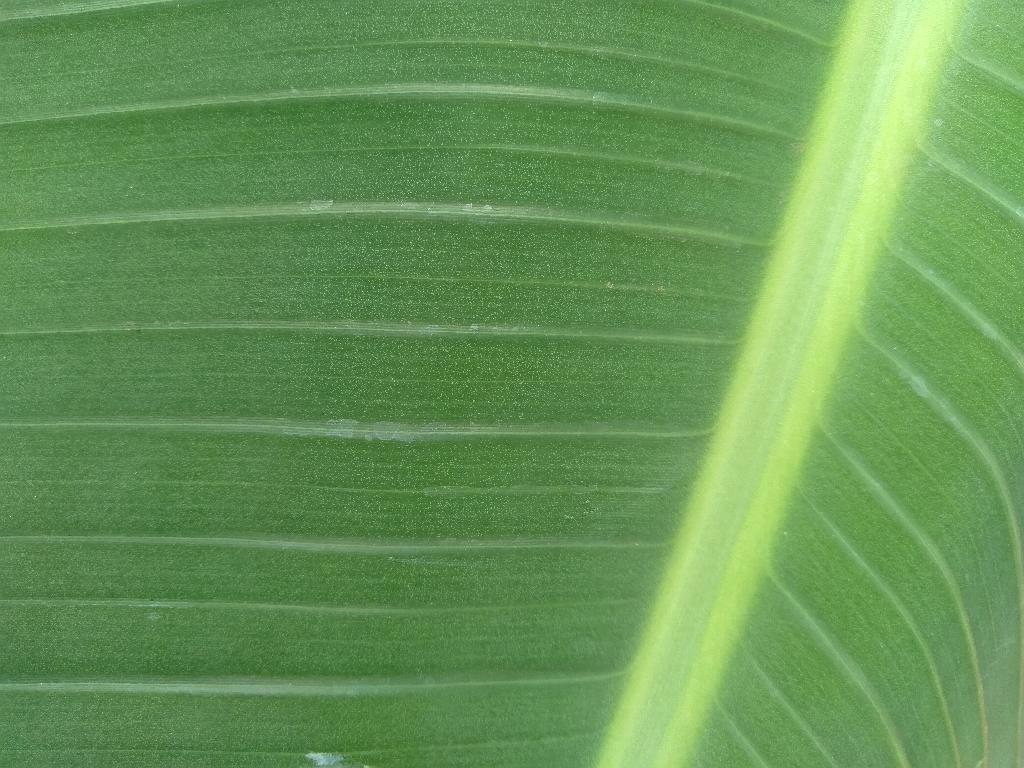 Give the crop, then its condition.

banana, healthy
